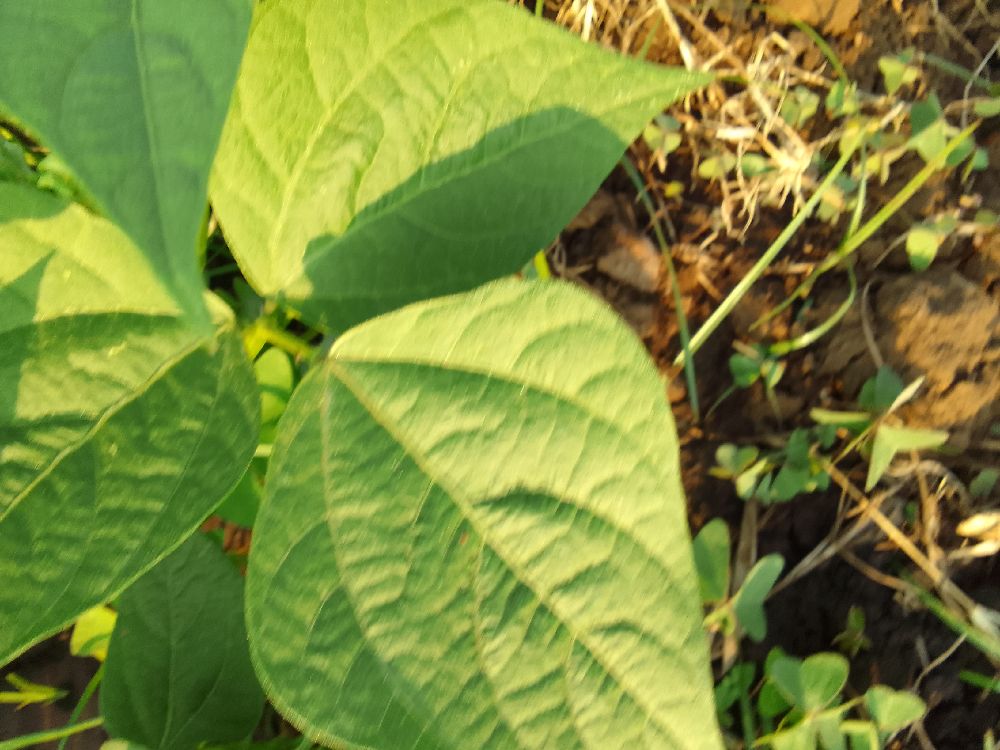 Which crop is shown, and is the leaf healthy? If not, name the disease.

common bean, healthy
